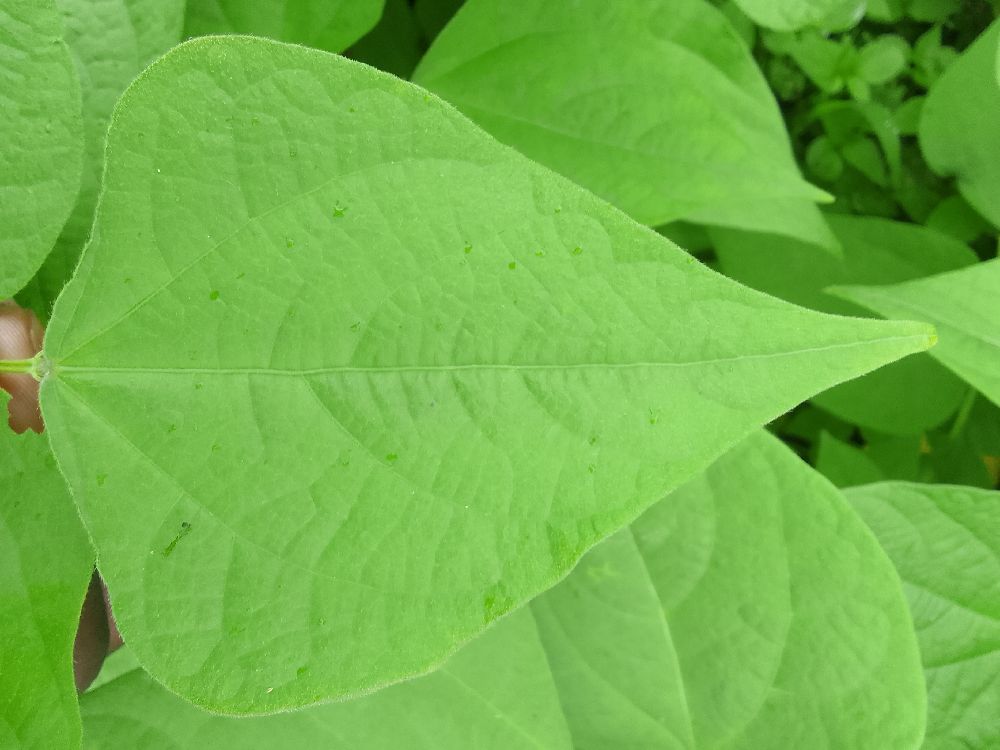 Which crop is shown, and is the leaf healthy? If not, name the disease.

common bean, healthy
